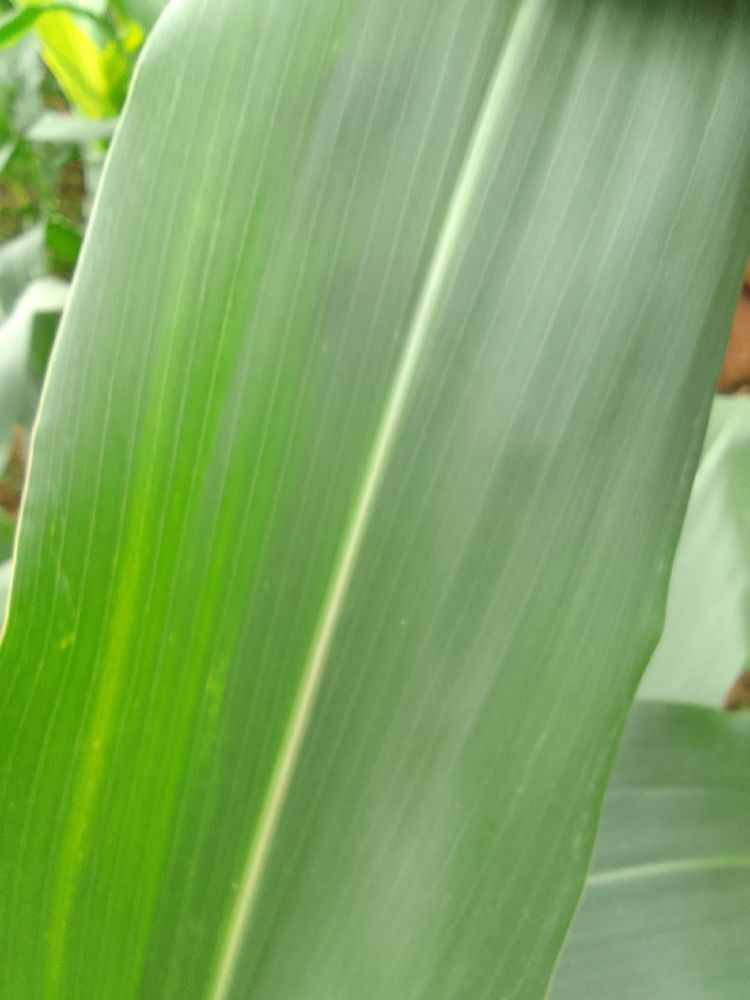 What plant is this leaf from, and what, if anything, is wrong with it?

maize, healthy
